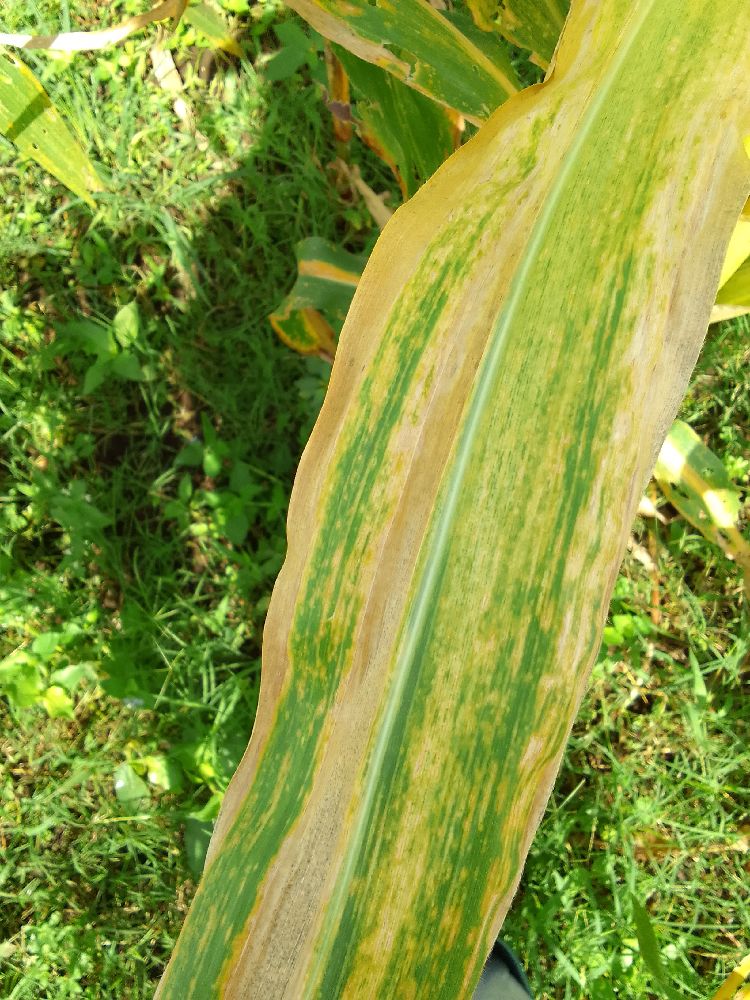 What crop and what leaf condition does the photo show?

maize, maize lethal necrosis
